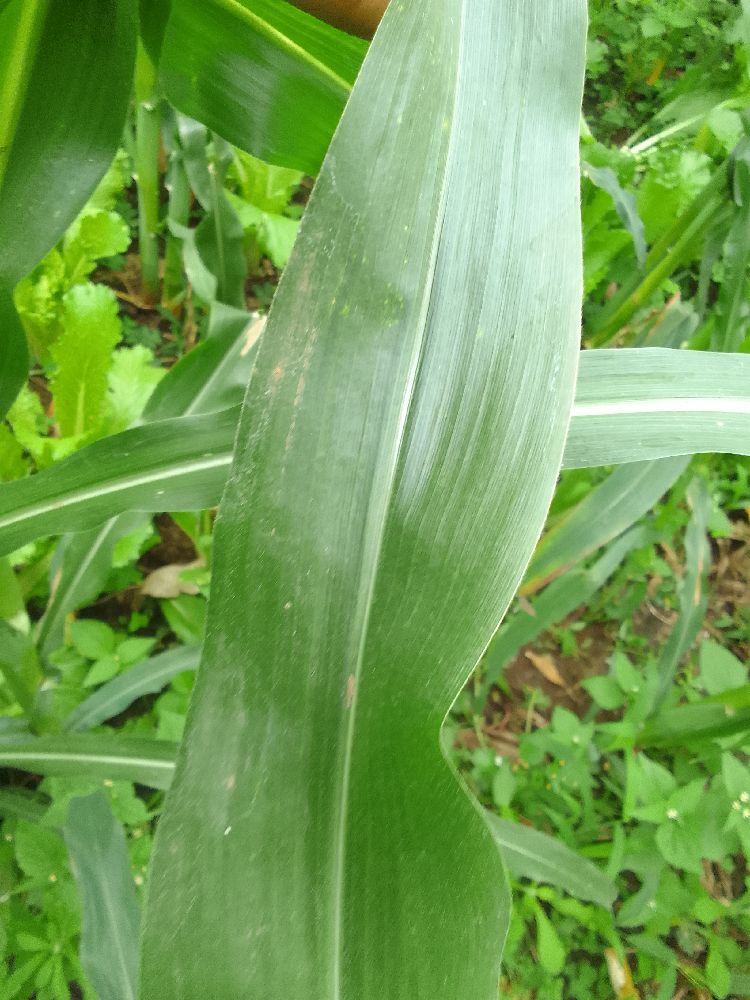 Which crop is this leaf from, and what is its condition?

maize, healthy
